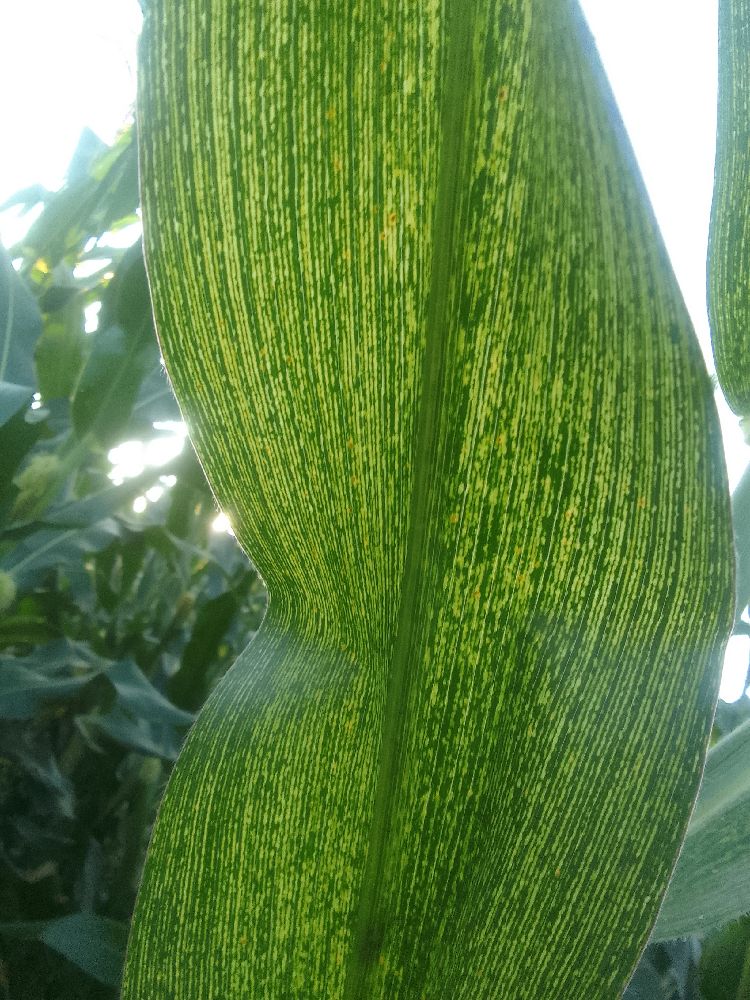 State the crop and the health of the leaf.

maize, maize streak virus
